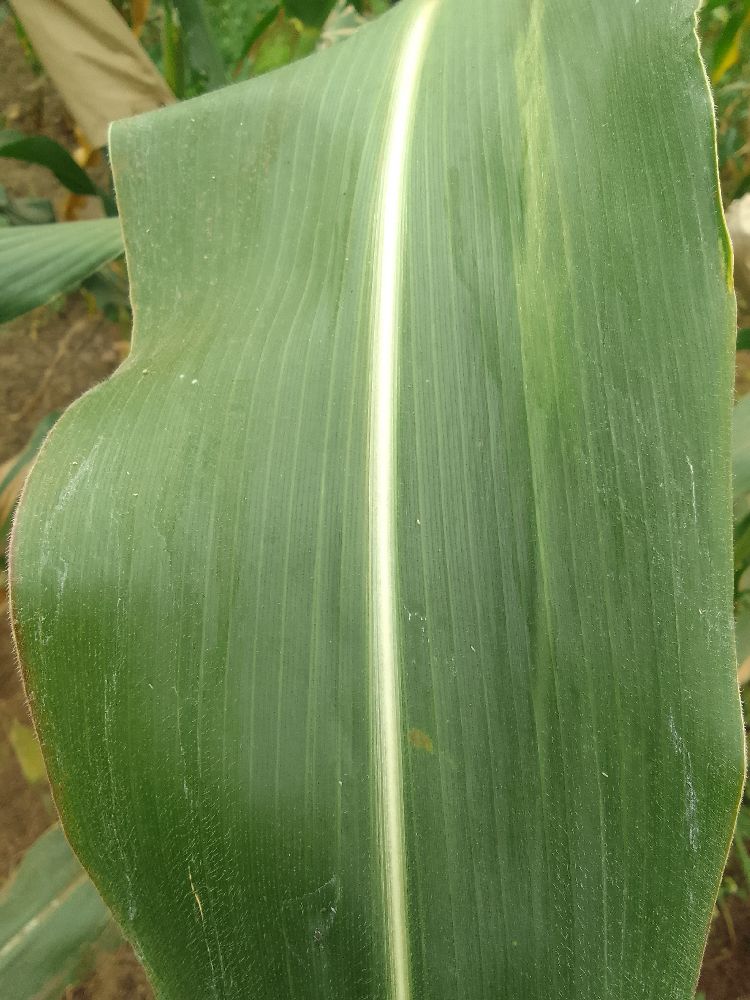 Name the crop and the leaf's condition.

maize, healthy
